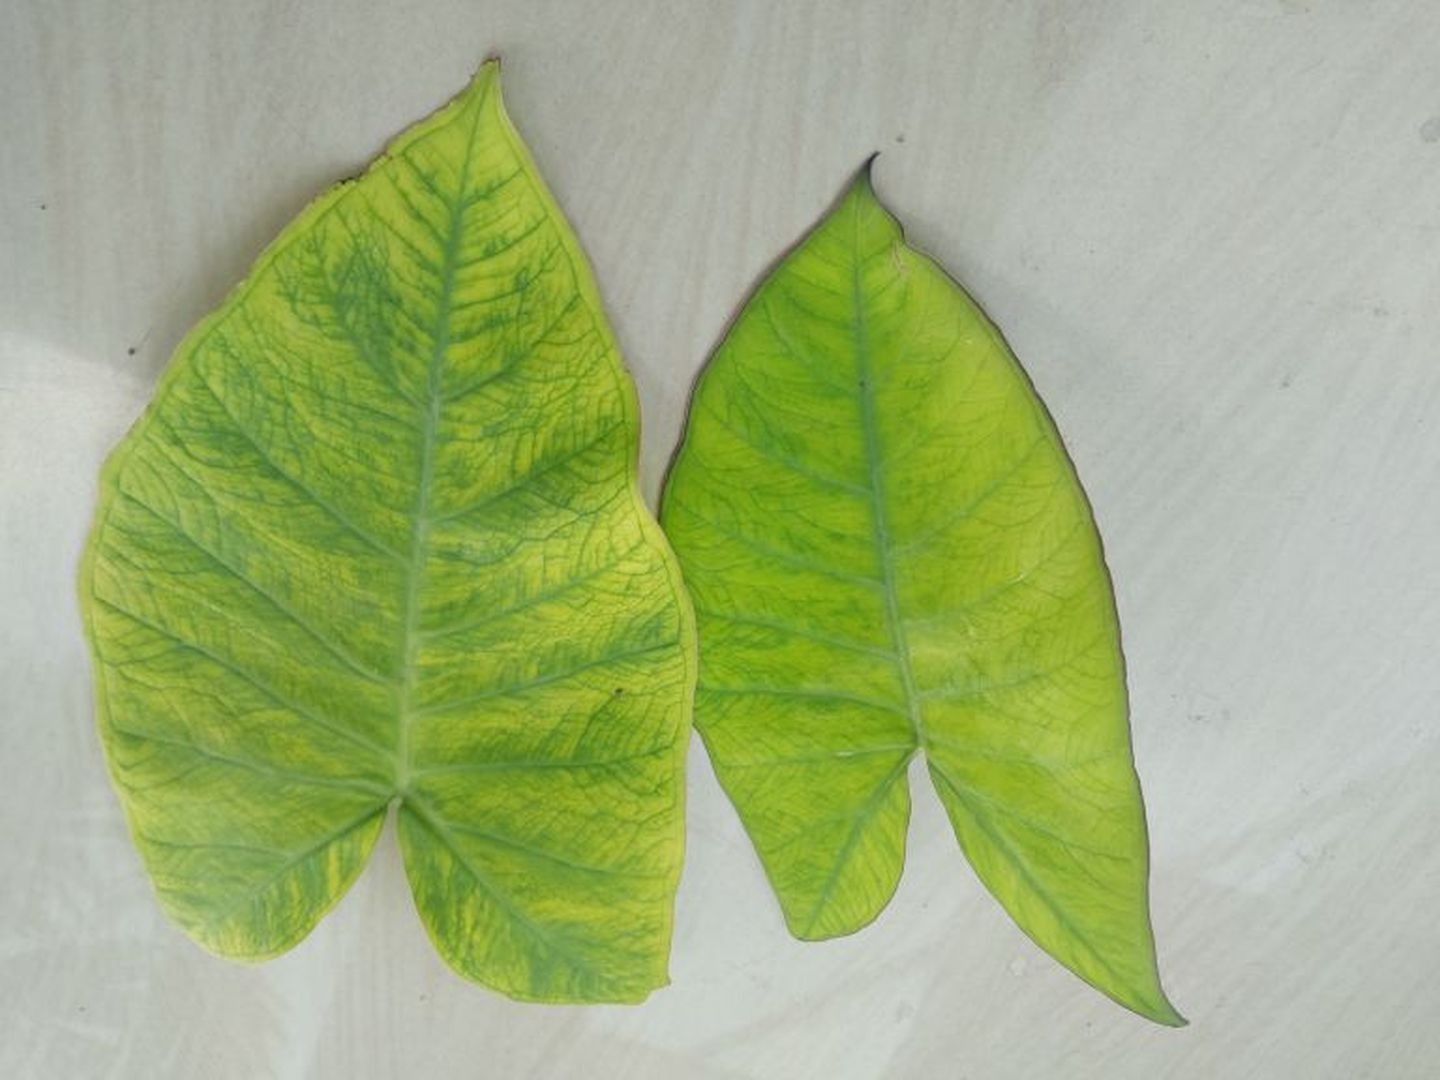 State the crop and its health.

taro, mosaic
